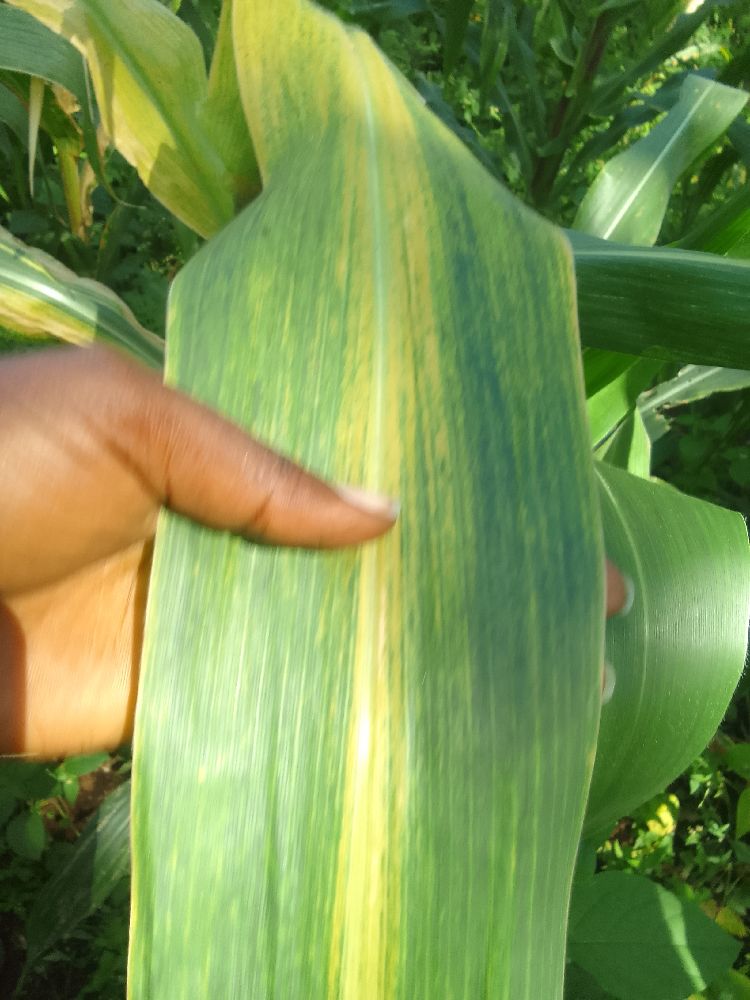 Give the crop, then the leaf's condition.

maize, maize lethal necrosis
